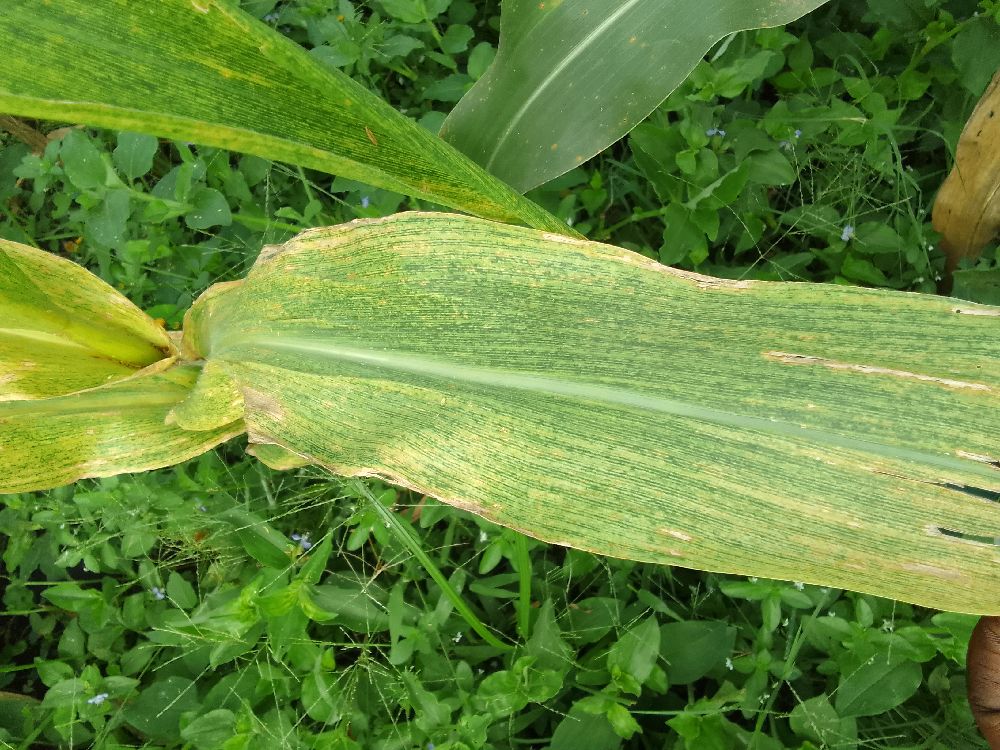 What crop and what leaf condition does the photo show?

maize, maize lethal necrosis
